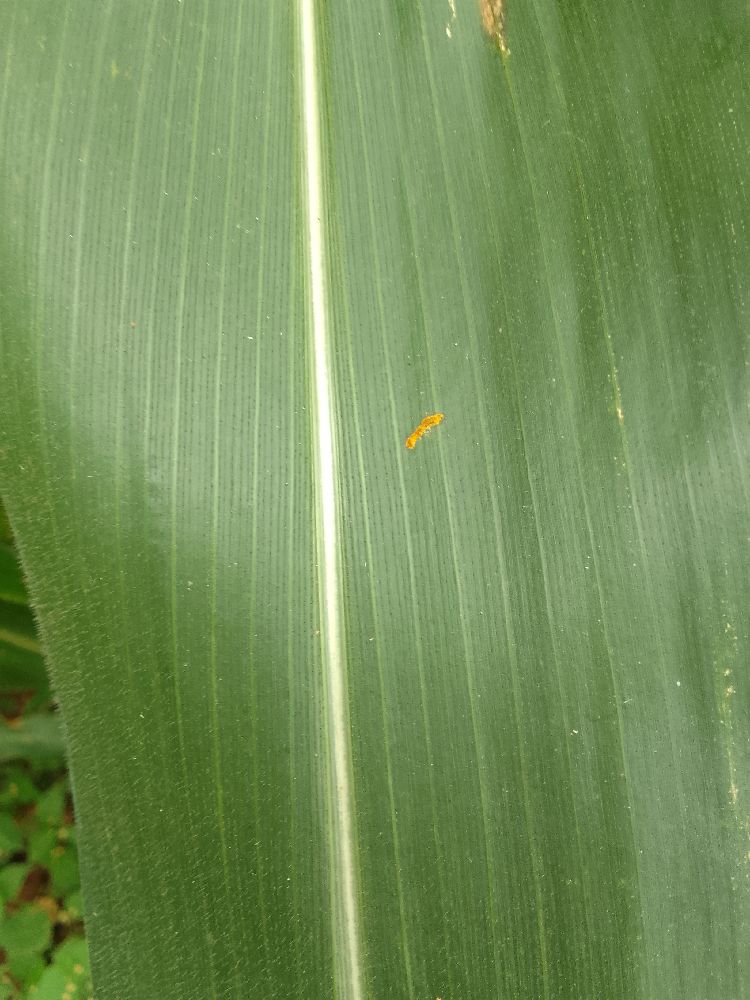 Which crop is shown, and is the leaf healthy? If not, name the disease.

maize, healthy
